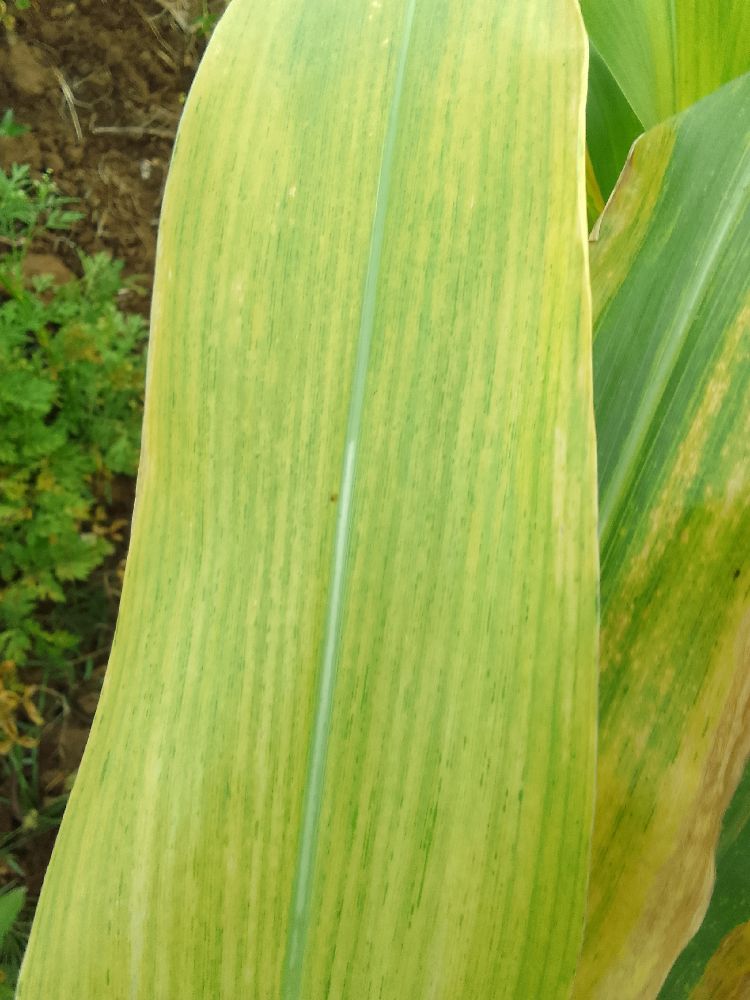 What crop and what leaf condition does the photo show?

maize, maize lethal necrosis
